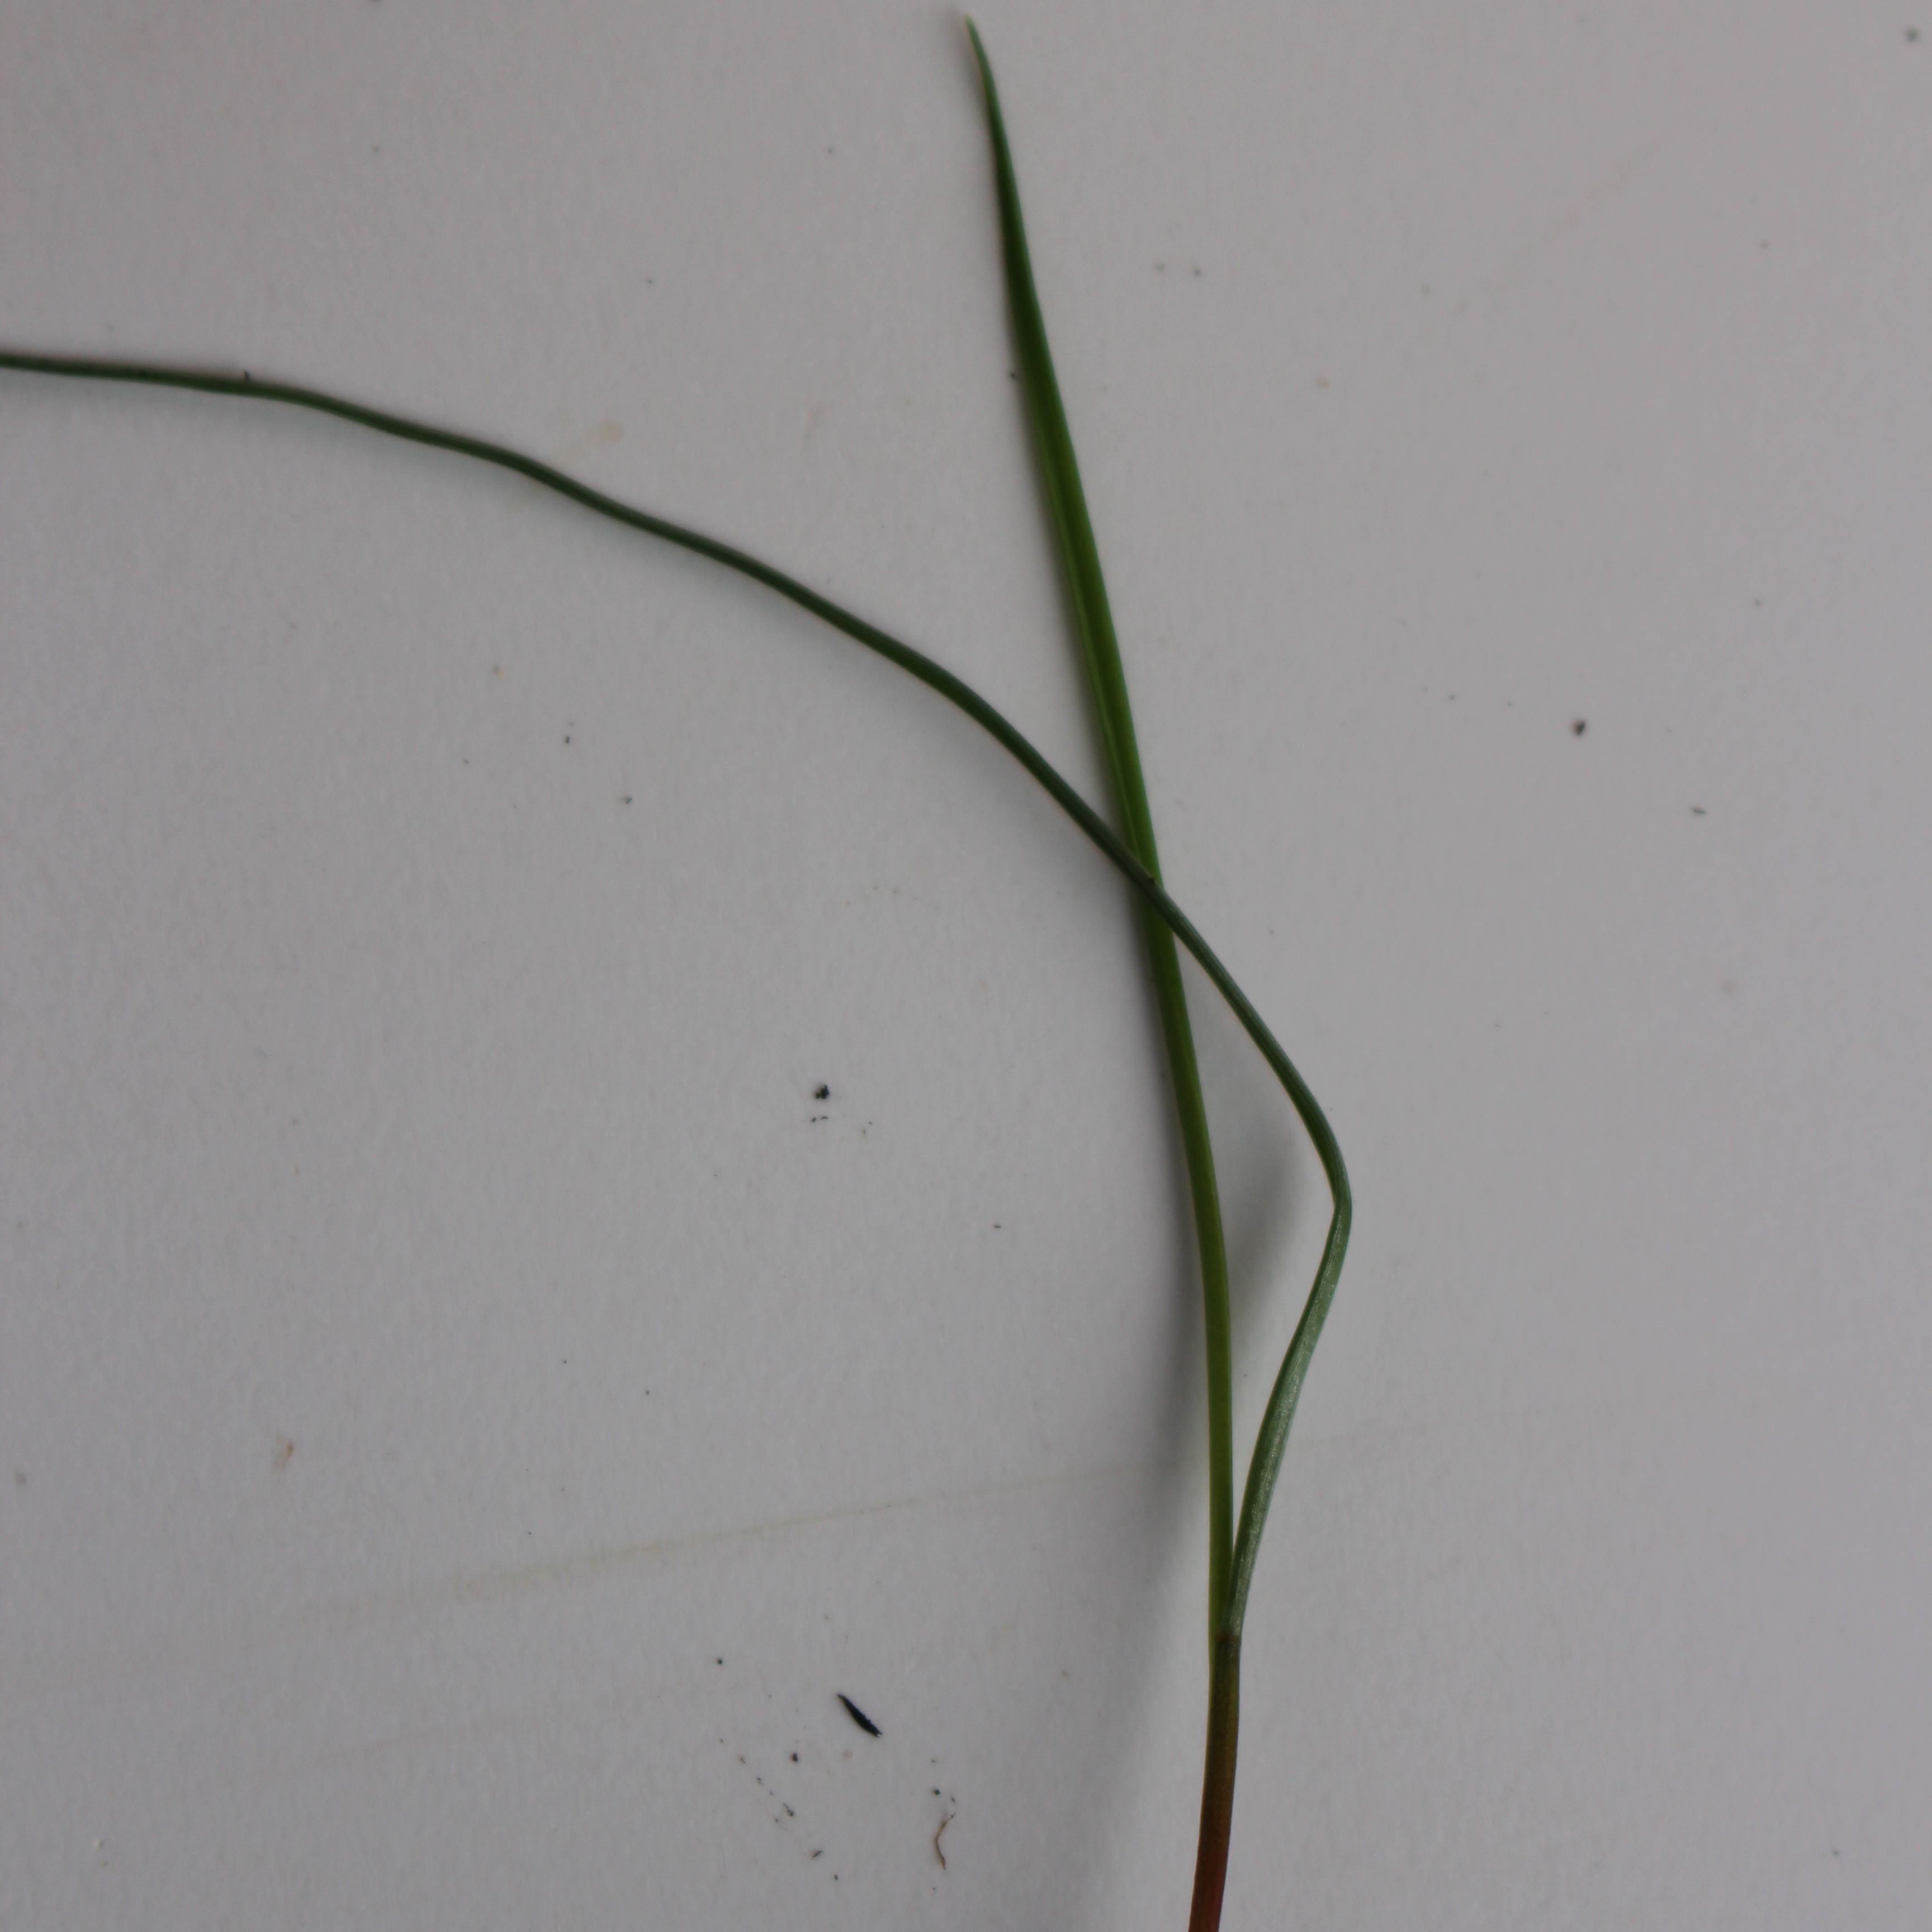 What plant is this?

Lolium multiflorum
